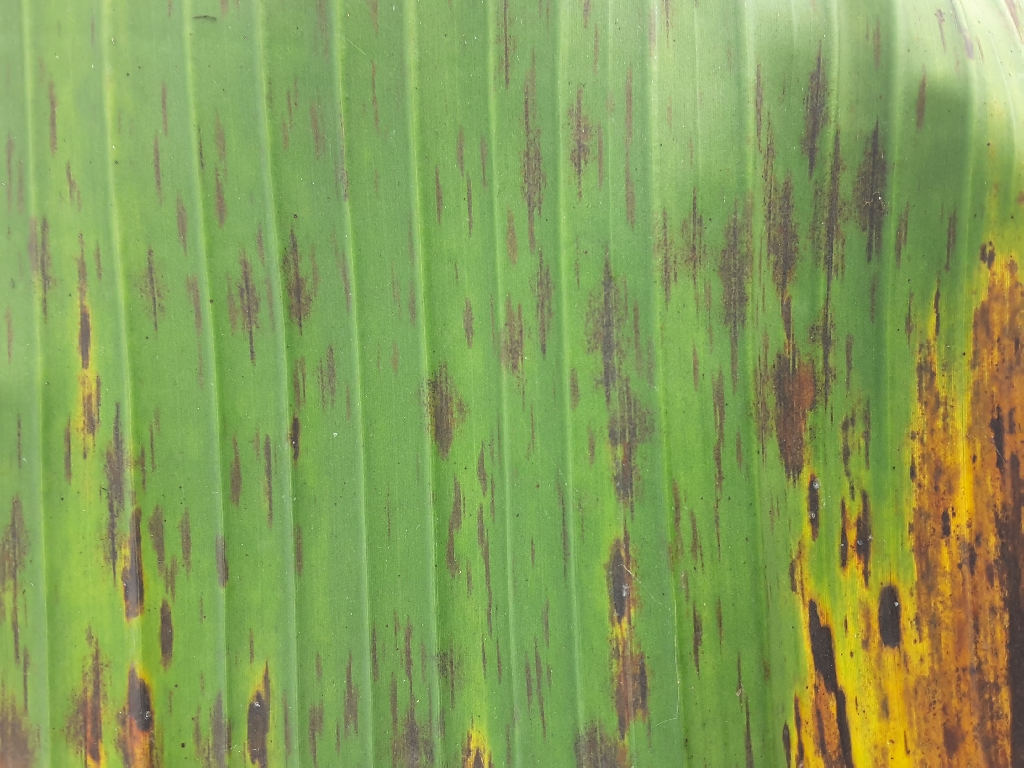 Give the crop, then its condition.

banana, black sigatoka
